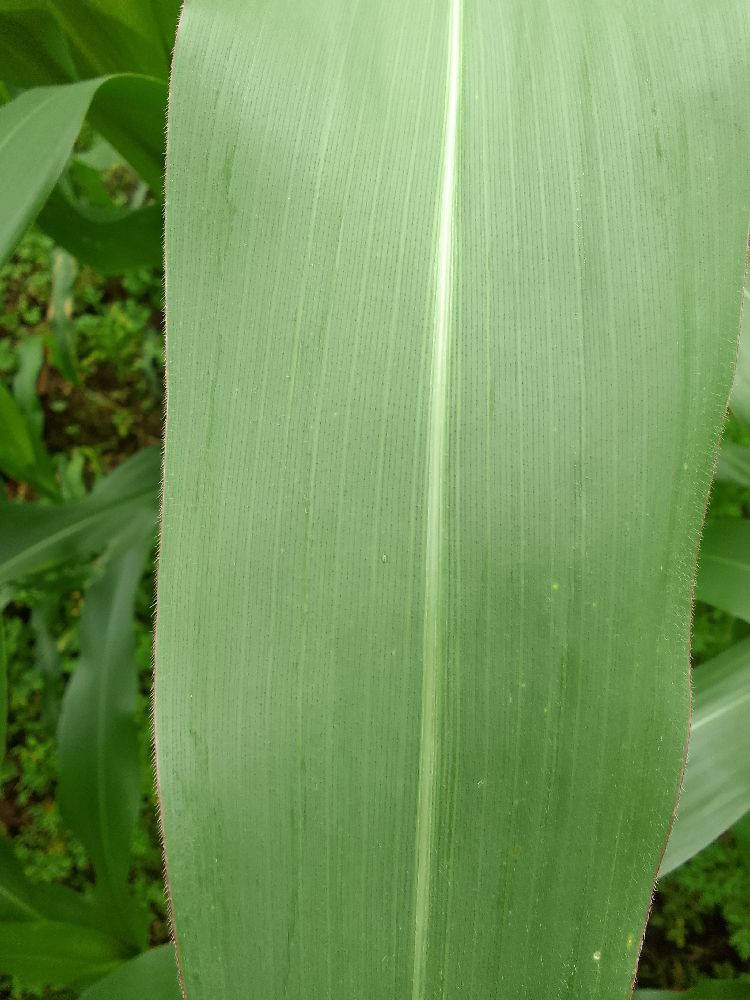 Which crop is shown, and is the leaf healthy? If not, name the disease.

maize, healthy
